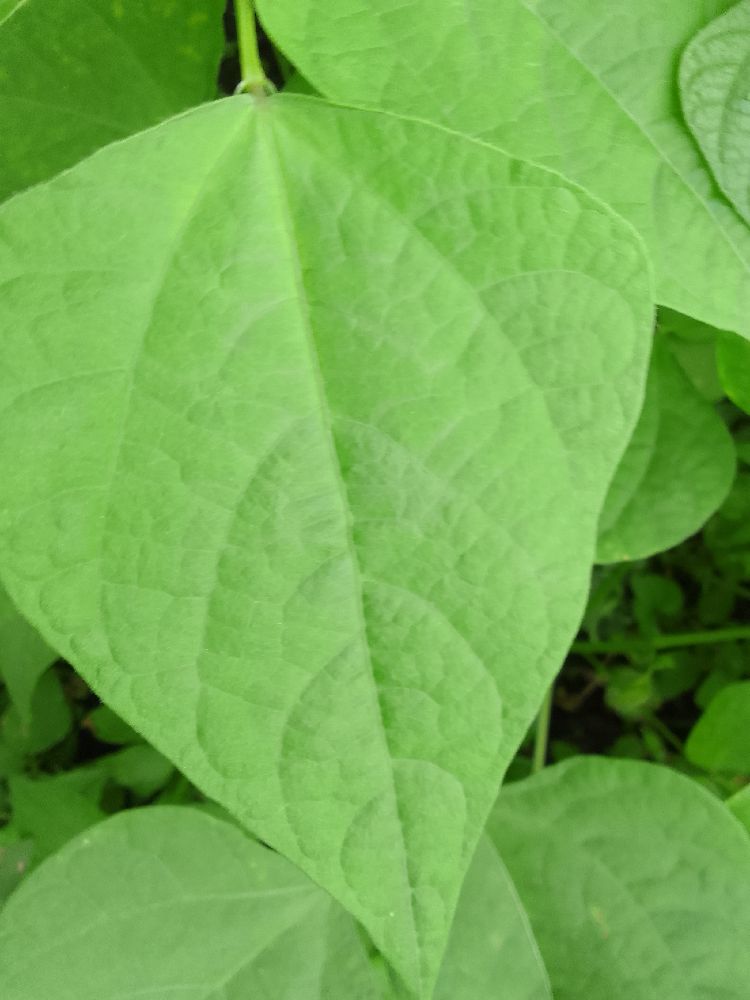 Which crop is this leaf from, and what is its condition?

common bean, healthy
